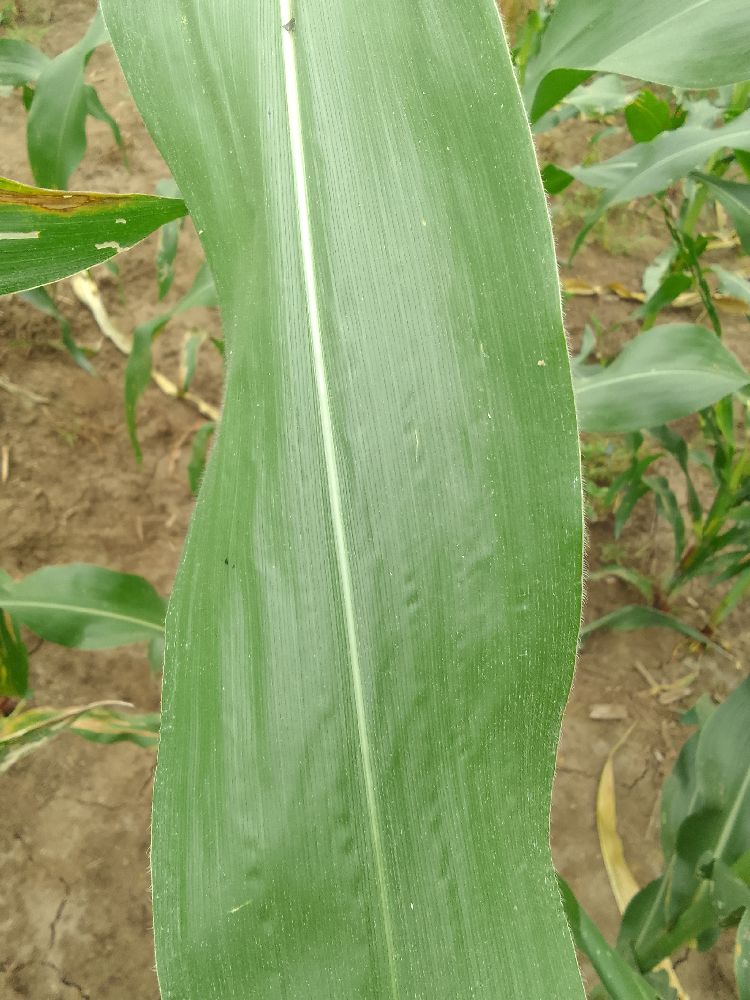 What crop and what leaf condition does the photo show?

maize, healthy
